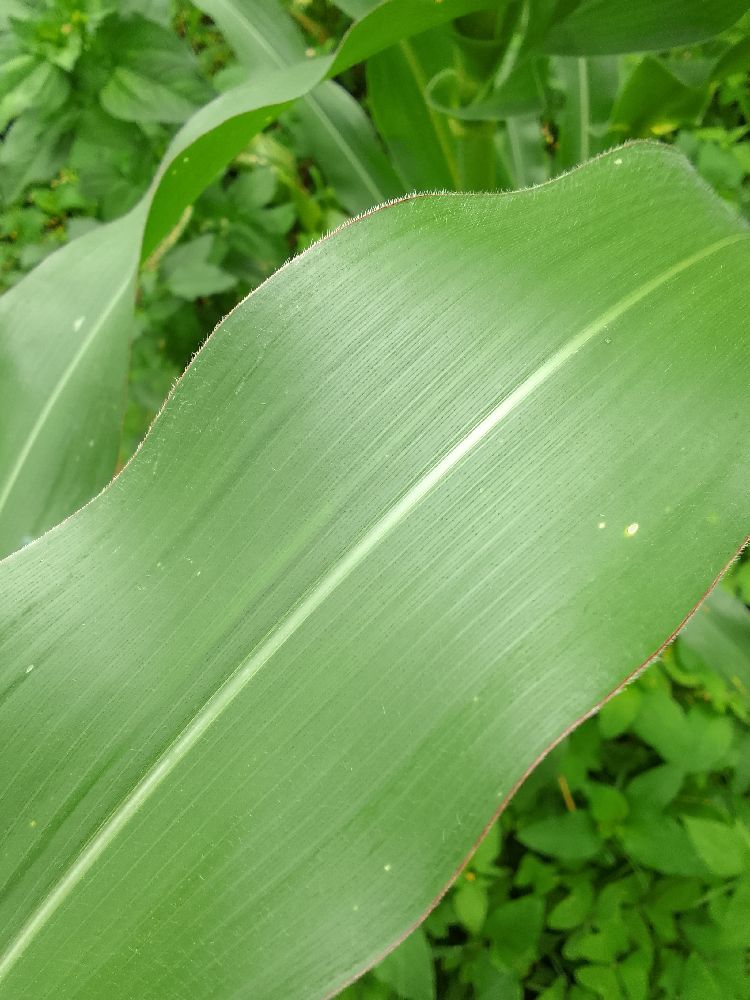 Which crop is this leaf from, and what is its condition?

maize, healthy
